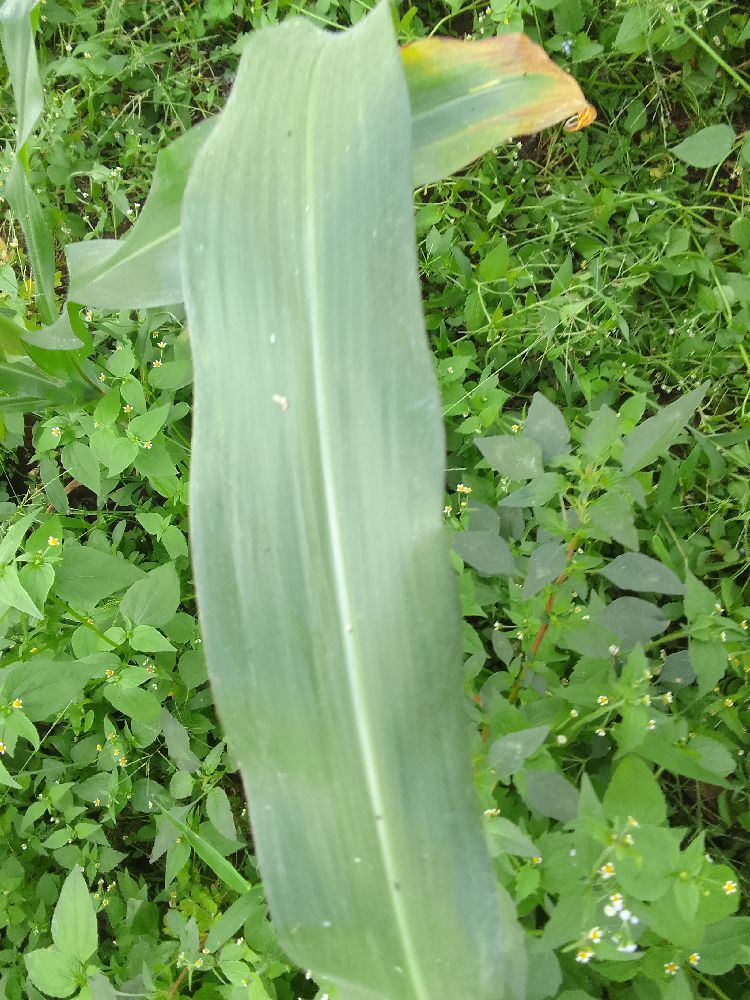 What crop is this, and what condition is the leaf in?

maize, healthy
